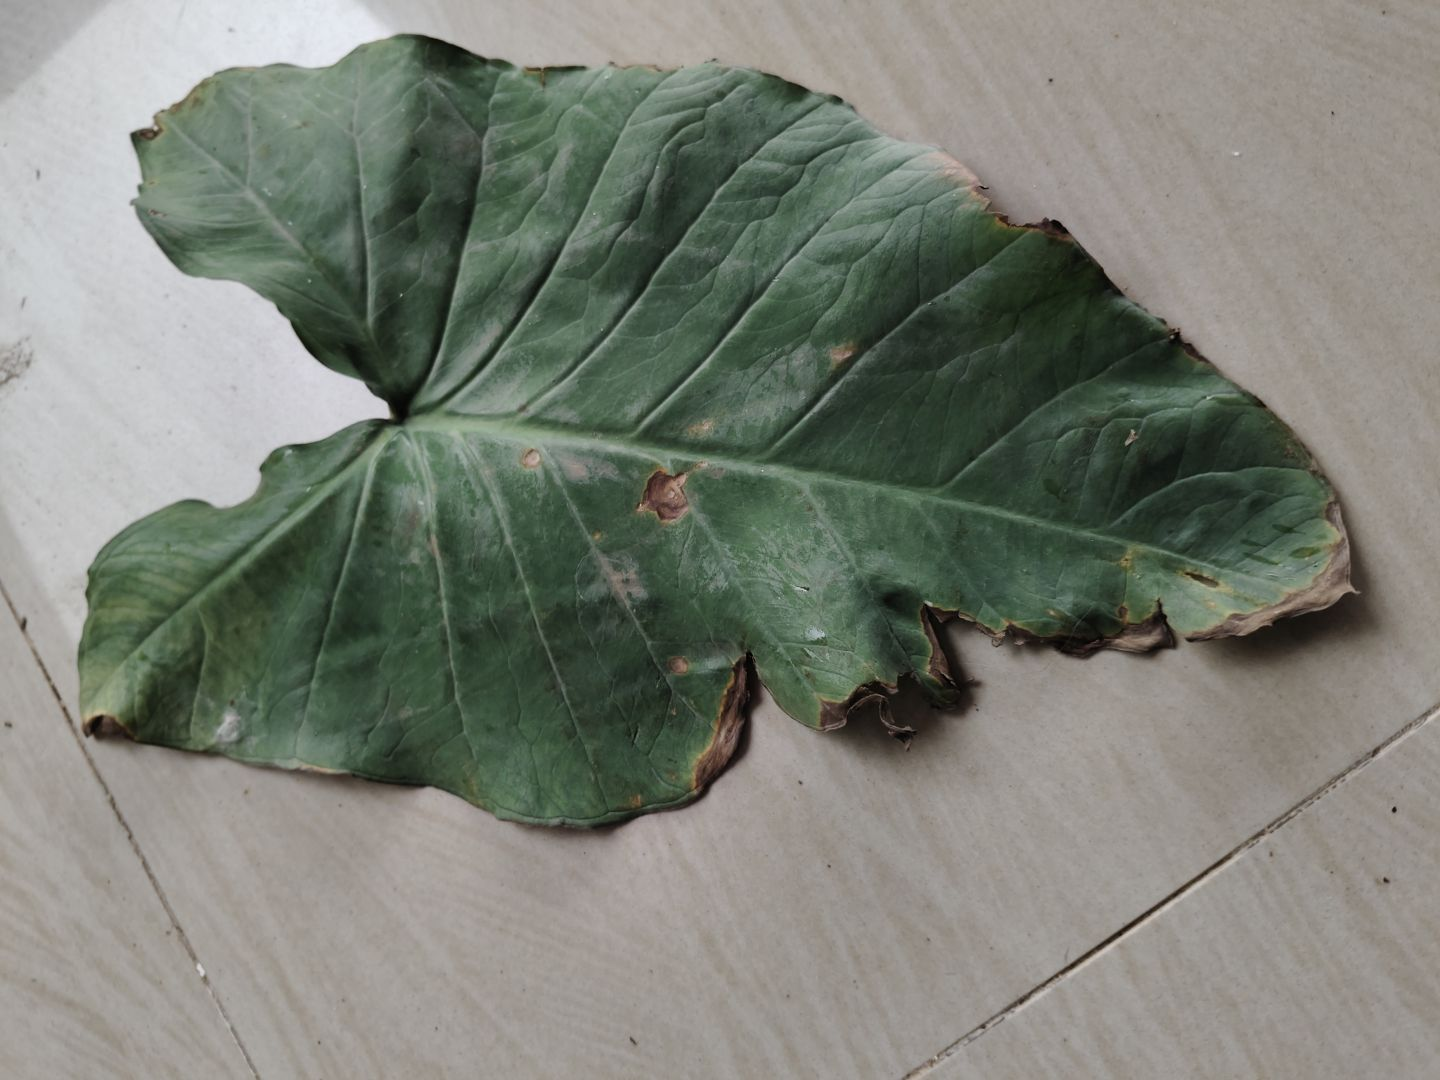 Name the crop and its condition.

taro, leaf blight
